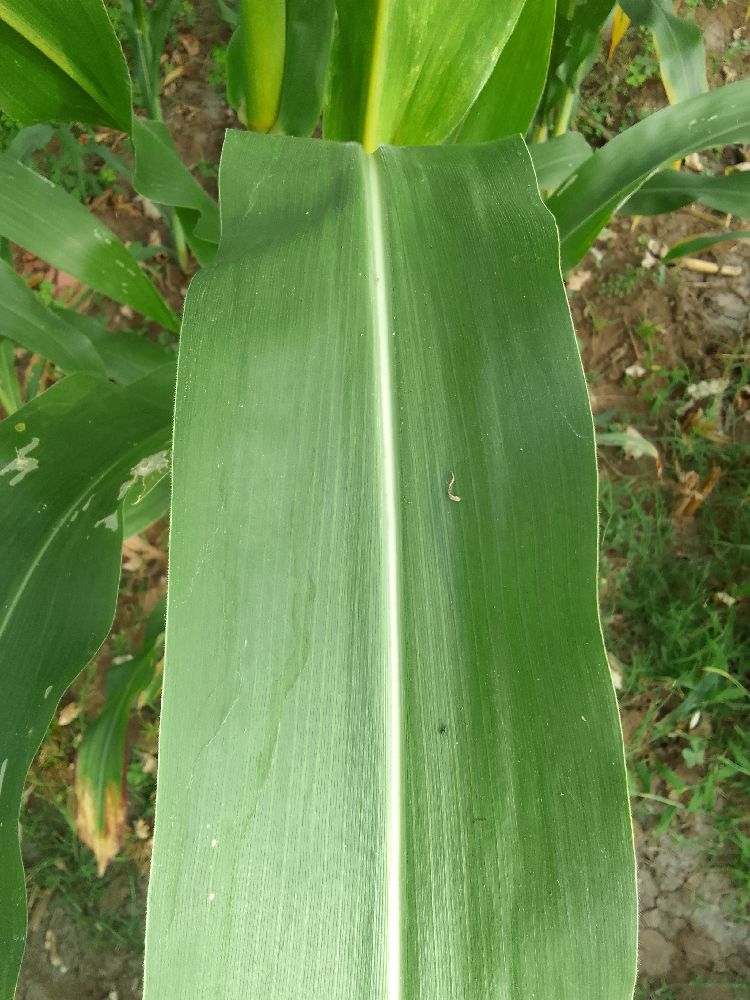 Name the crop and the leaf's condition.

maize, healthy
